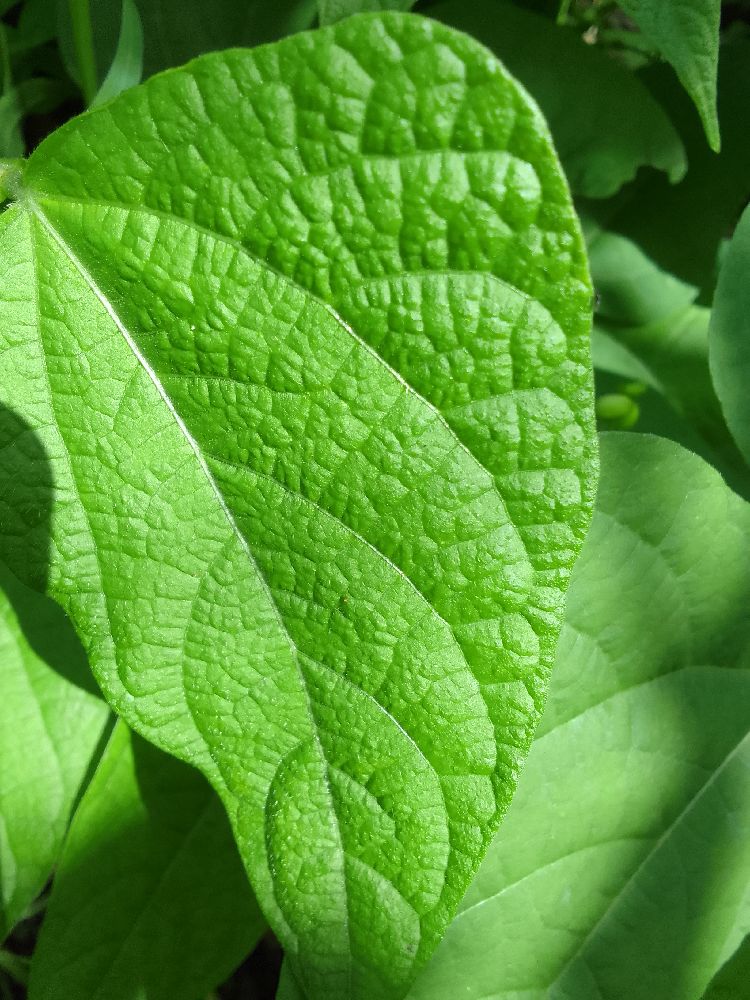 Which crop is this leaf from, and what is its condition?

common bean, healthy
